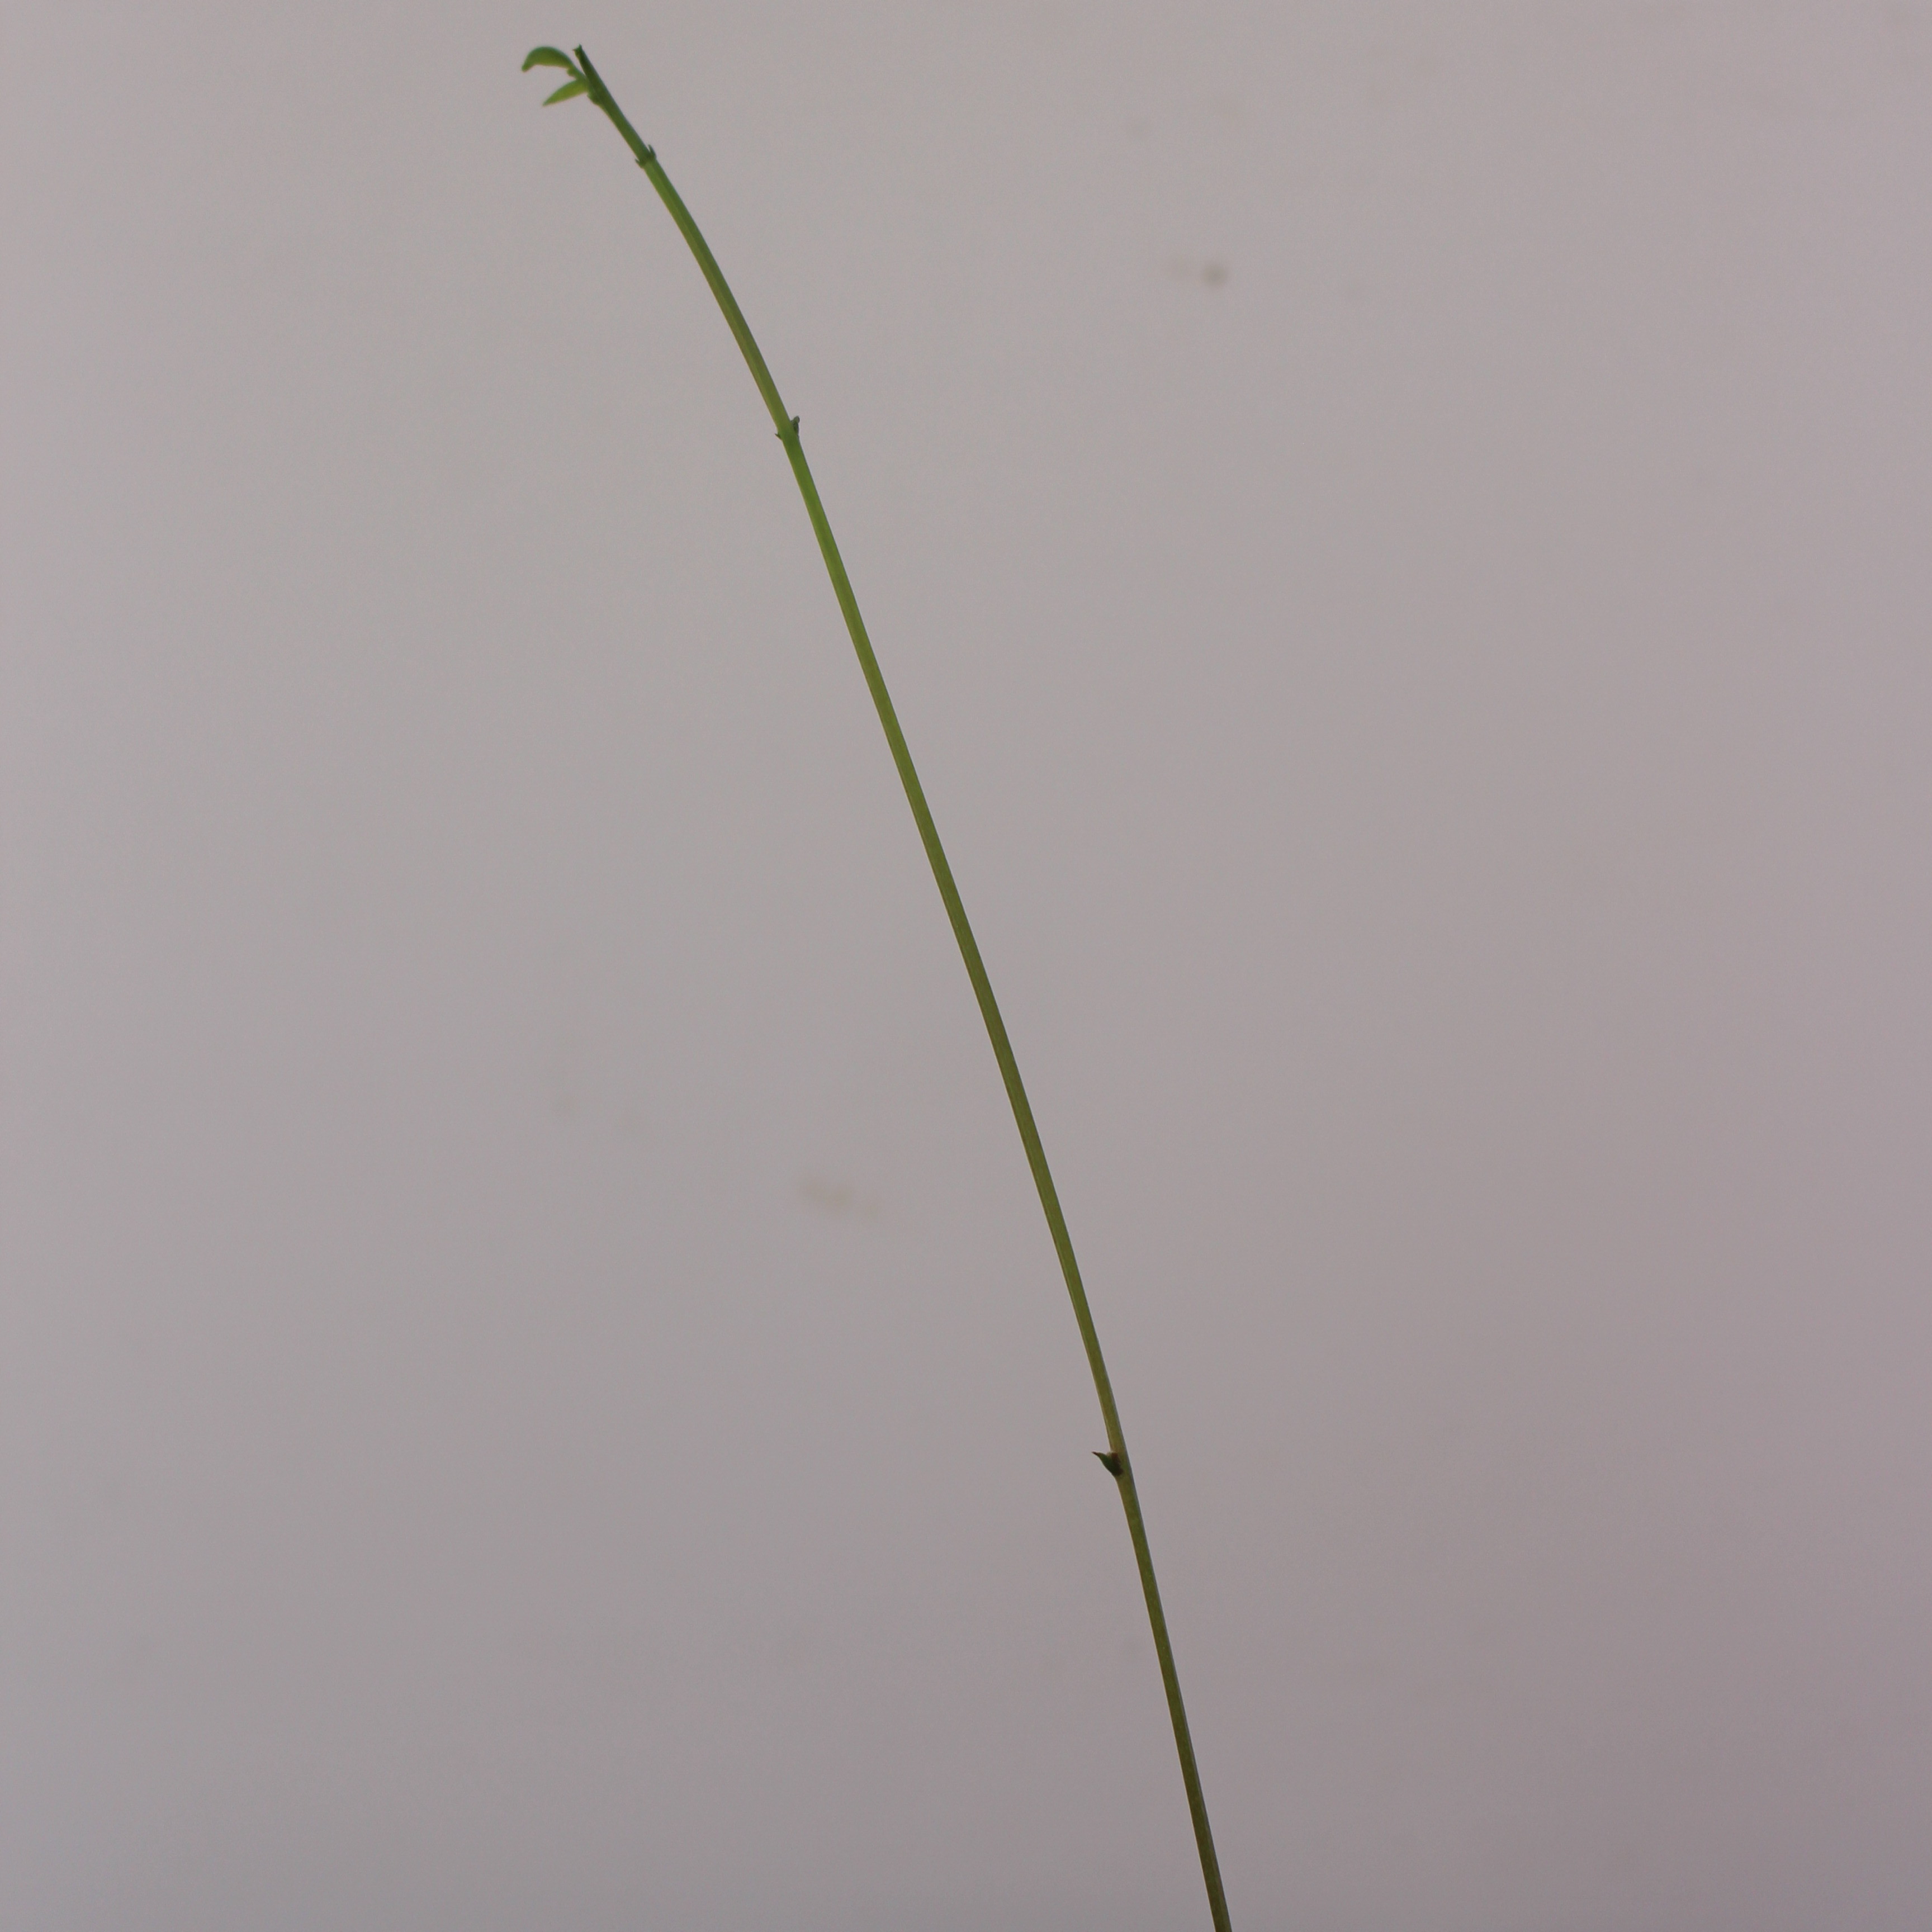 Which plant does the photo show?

Vicia sativa
